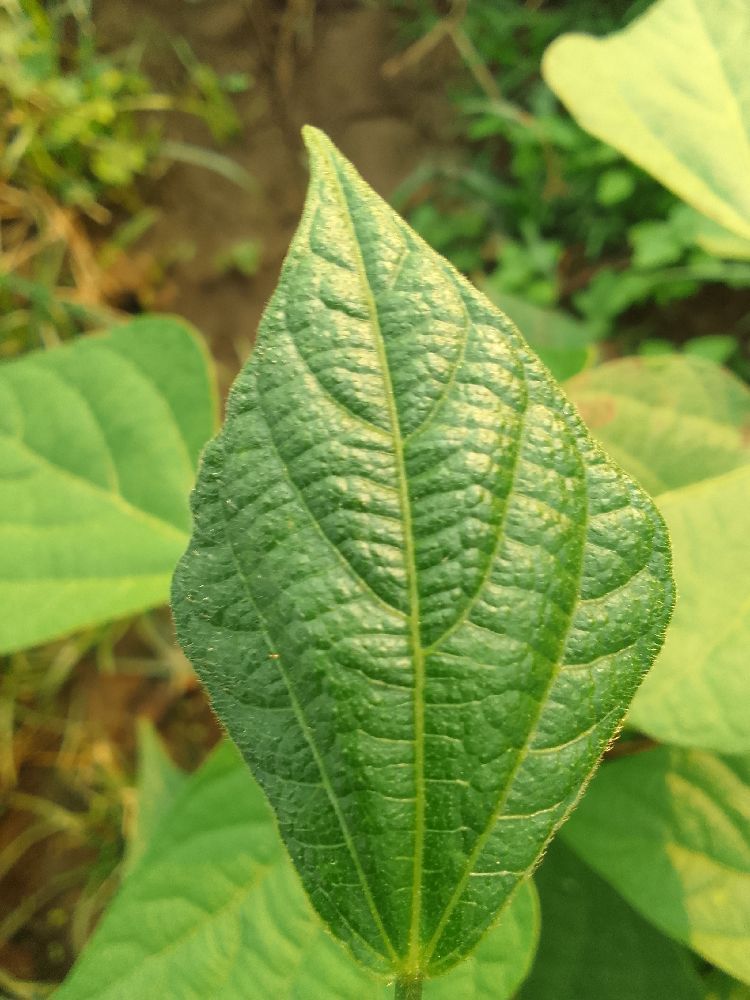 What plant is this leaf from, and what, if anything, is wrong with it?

common bean, healthy
